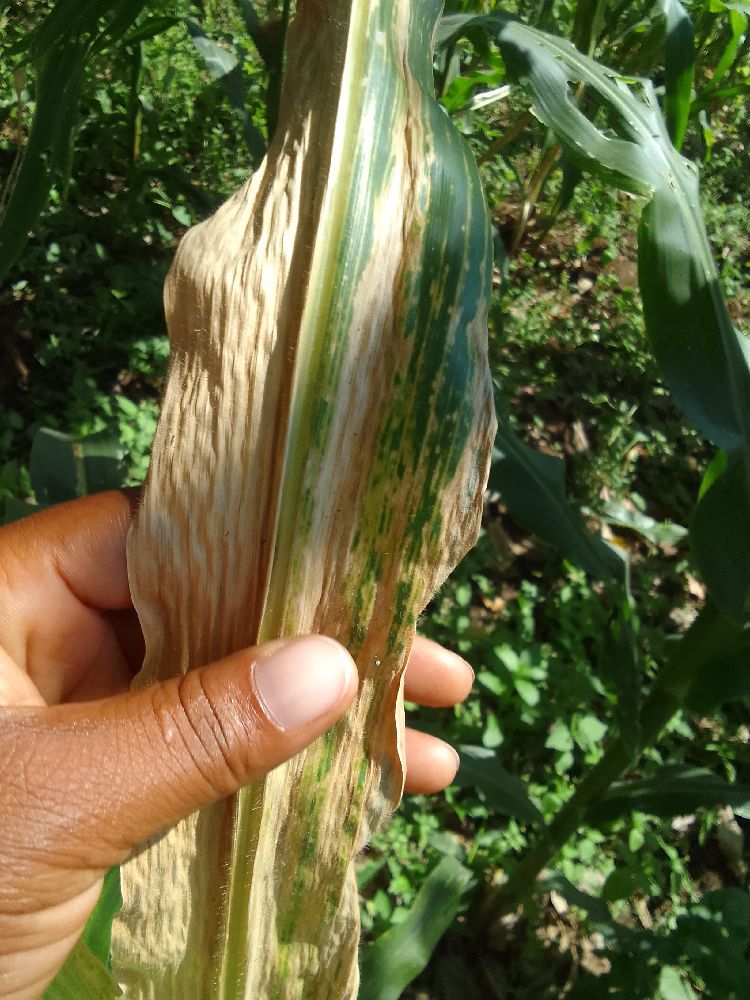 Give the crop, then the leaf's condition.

maize, maize lethal necrosis
